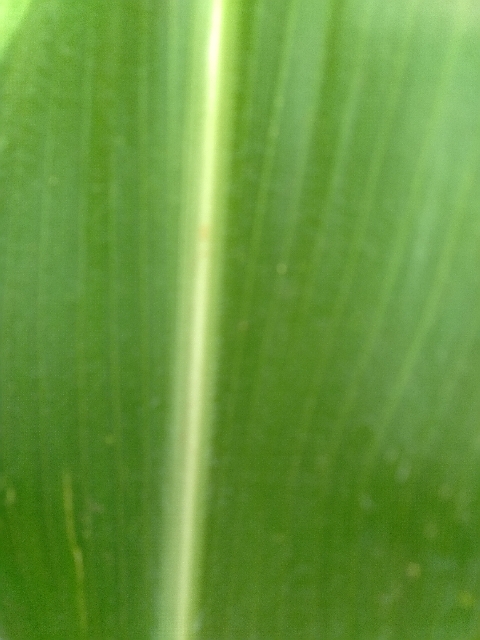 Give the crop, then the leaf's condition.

maize, healthy
